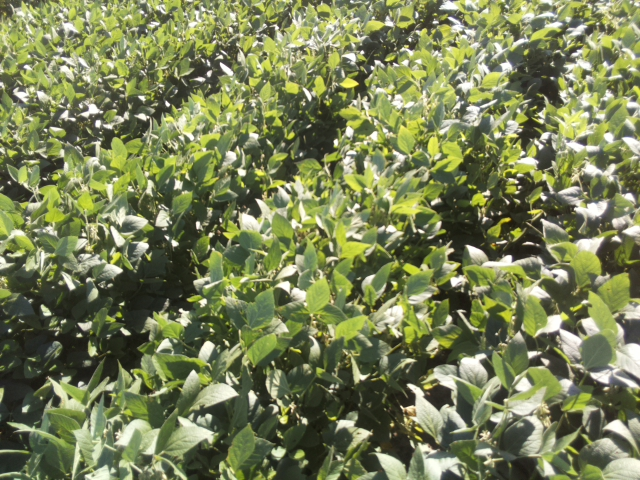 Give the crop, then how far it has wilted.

soybean, leaflets folding inward at secondary pulvinus with no turgor loss in leaflets or petioles
